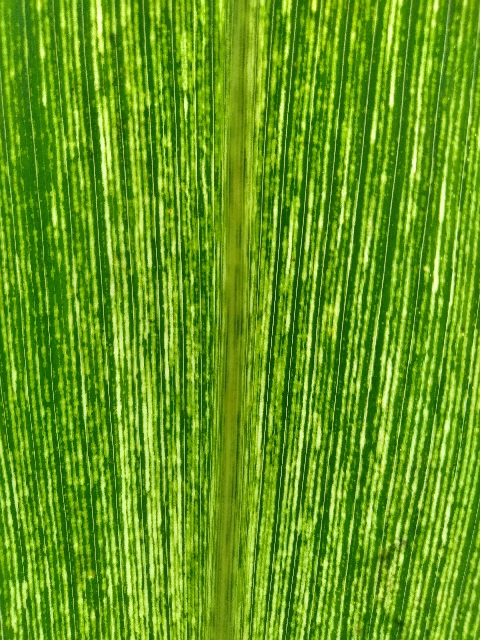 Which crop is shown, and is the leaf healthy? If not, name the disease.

maize, maize streak virus
